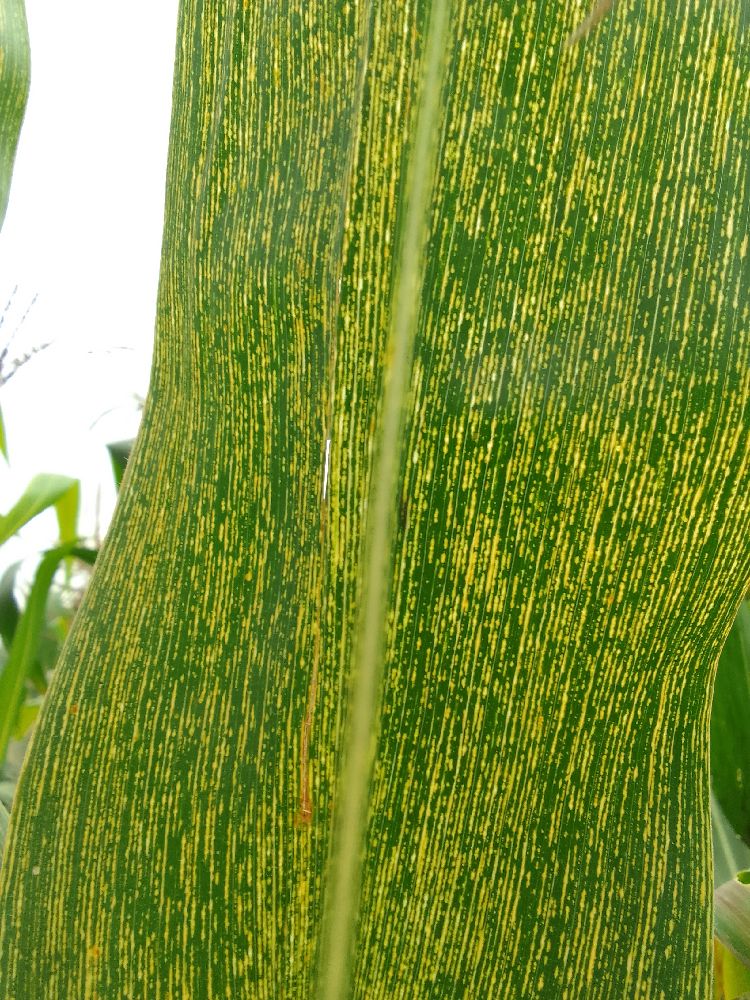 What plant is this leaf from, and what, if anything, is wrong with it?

maize, maize streak virus
